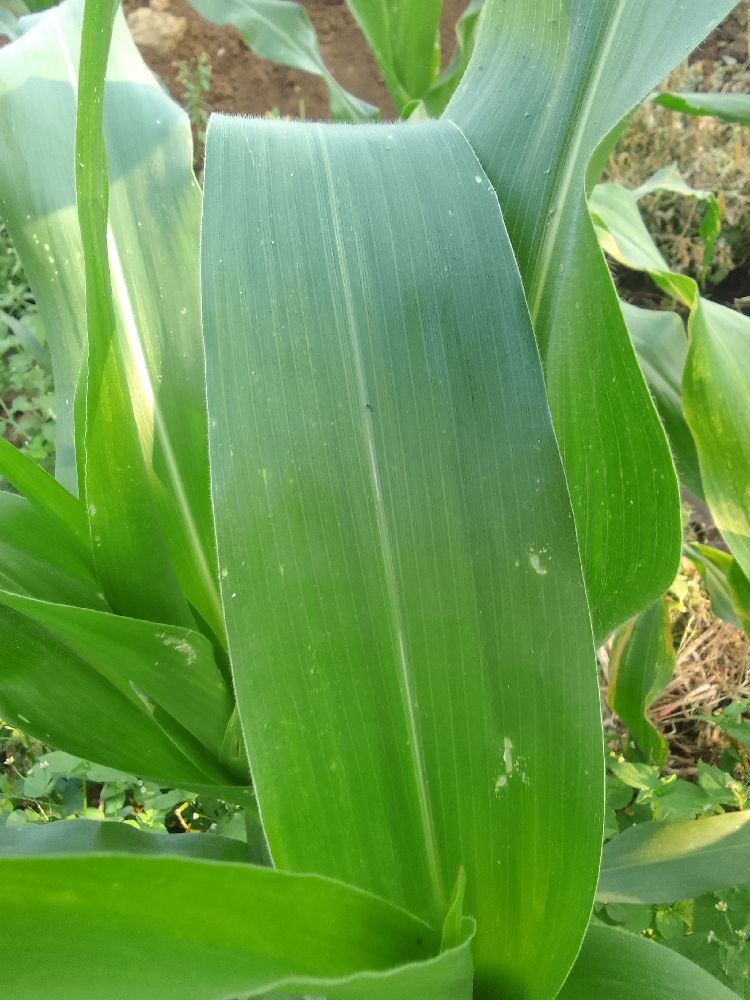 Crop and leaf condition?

maize, healthy
